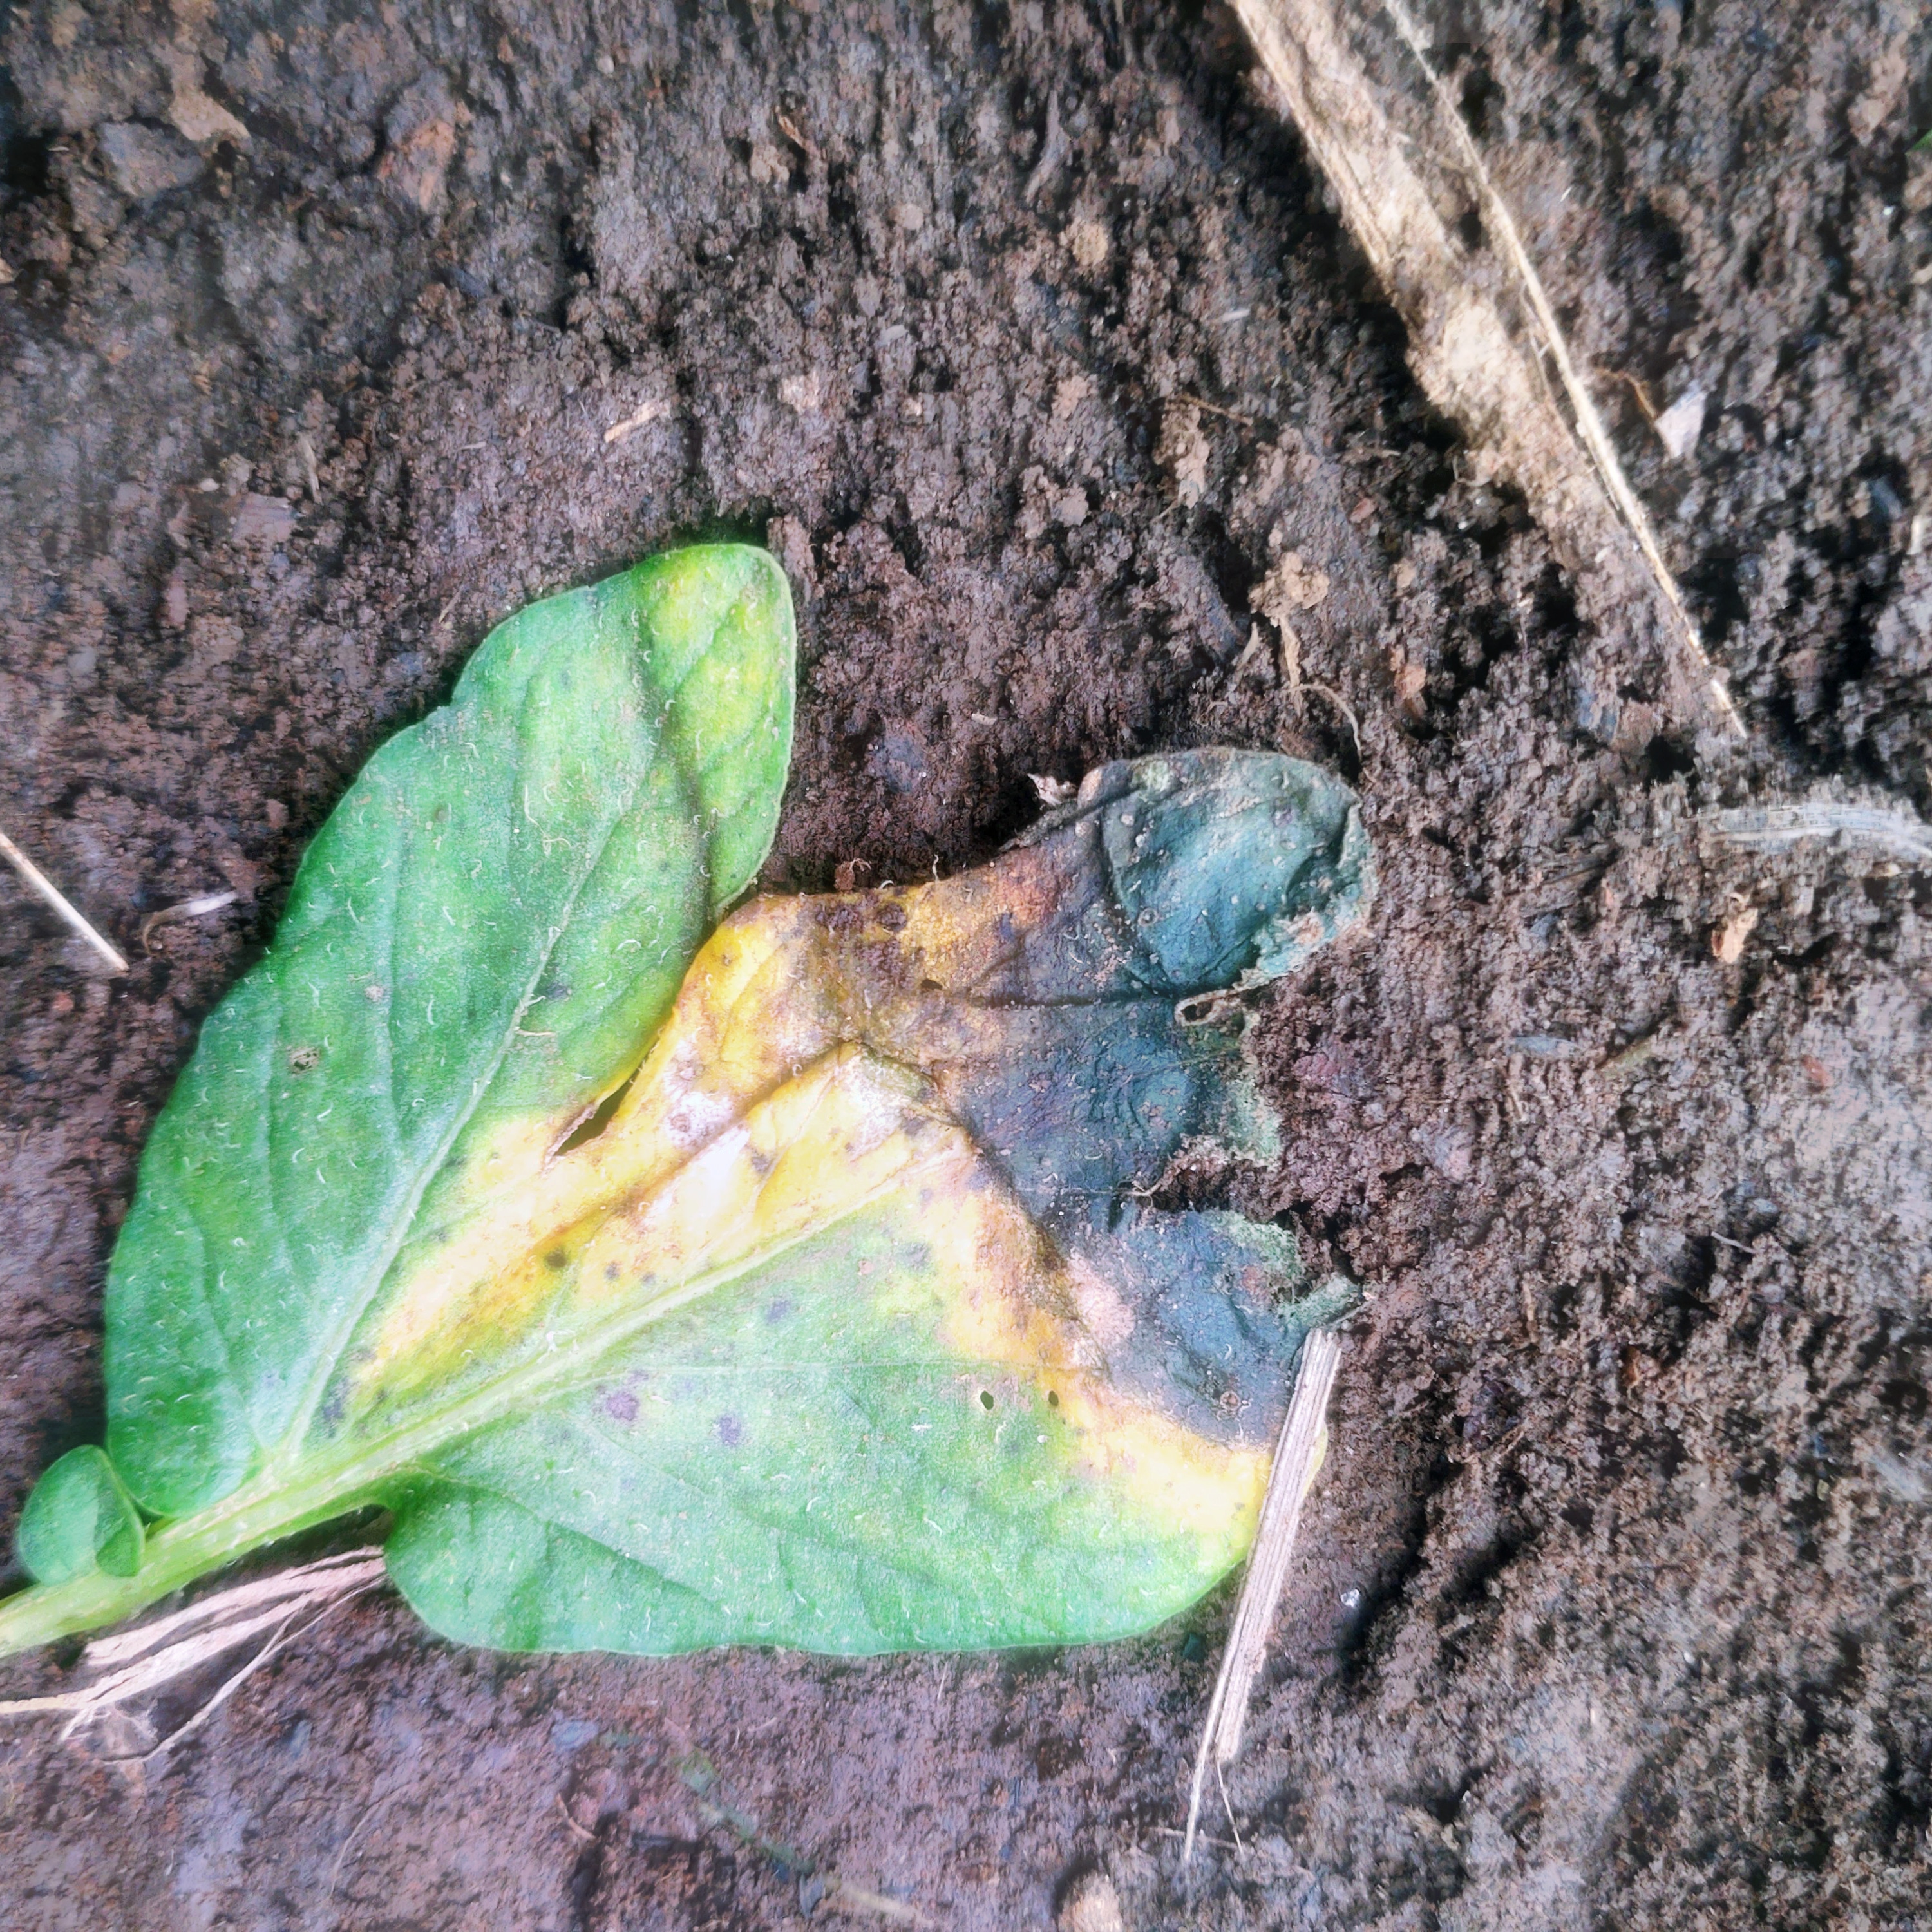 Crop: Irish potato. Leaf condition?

late blight
